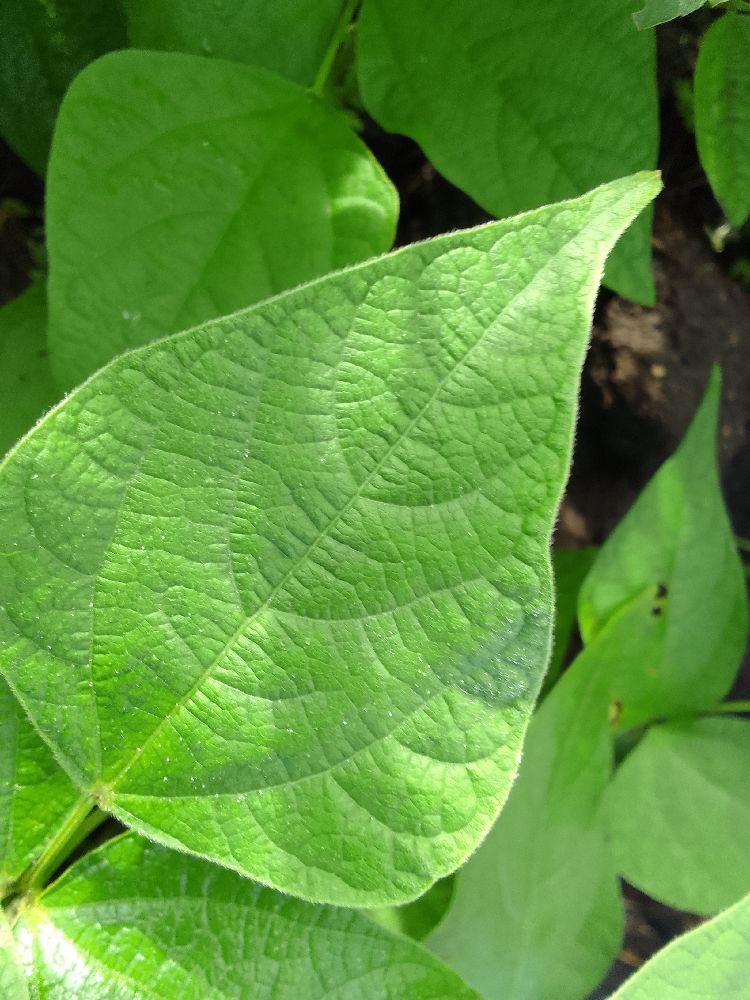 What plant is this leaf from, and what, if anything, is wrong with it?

common bean, healthy
